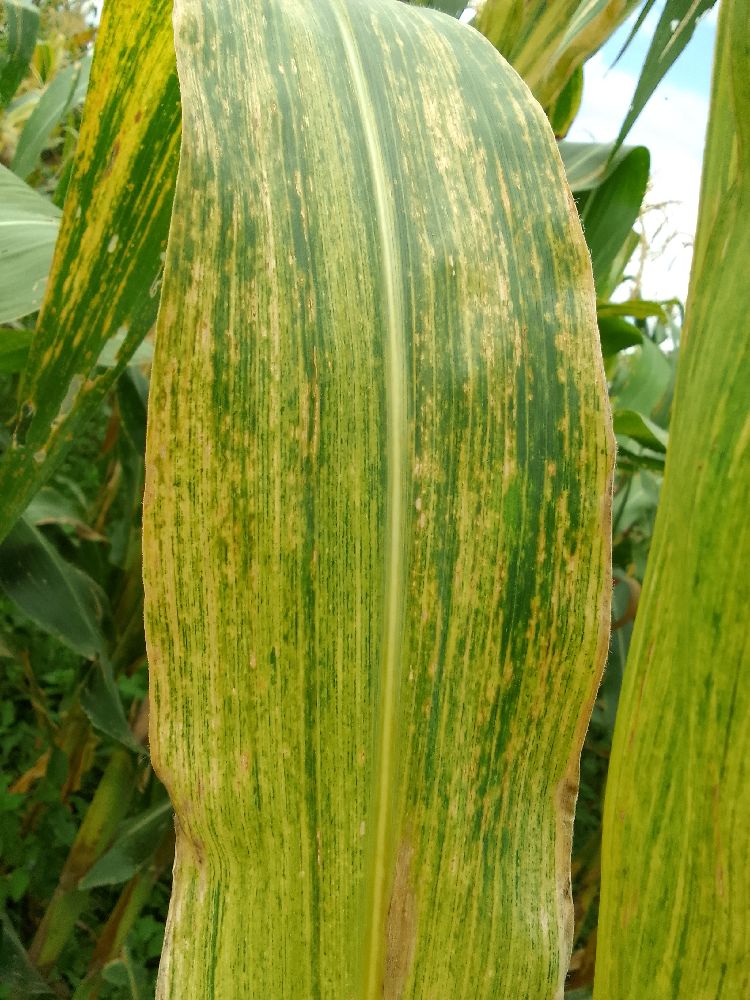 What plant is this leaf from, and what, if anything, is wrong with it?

maize, maize lethal necrosis
